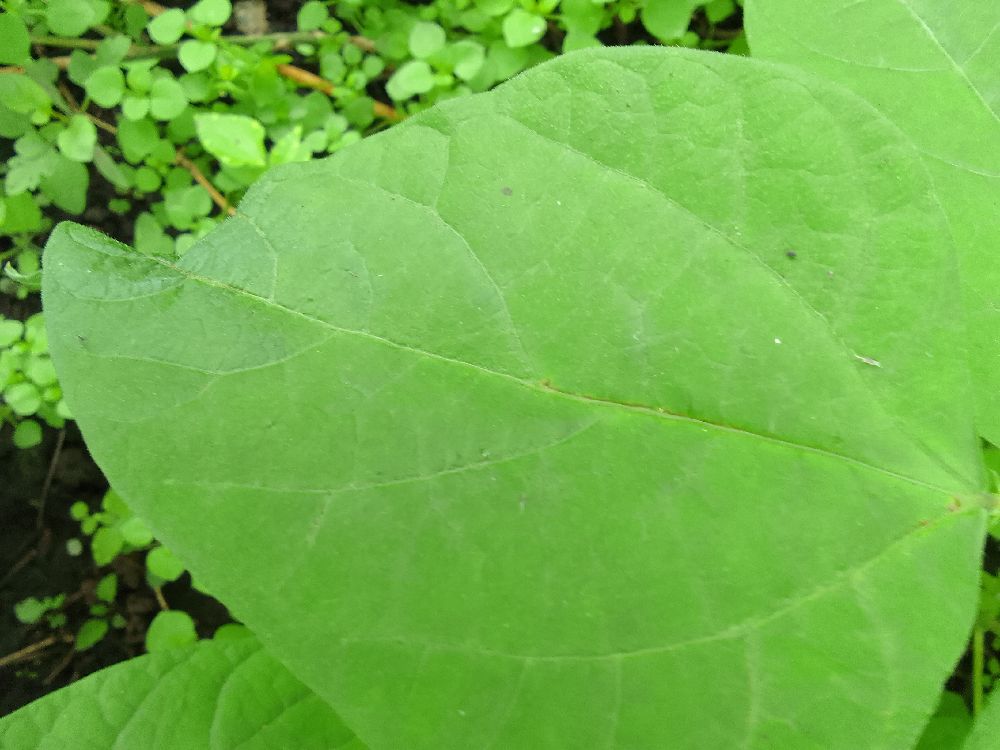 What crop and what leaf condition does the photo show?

common bean, healthy
